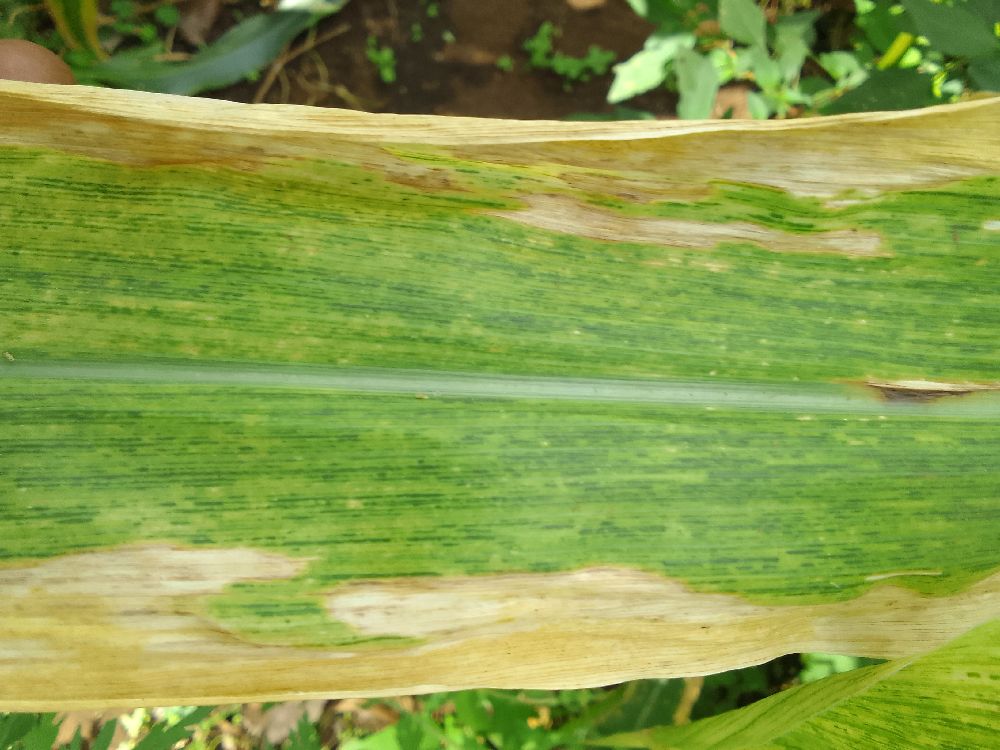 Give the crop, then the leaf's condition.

maize, maize lethal necrosis
